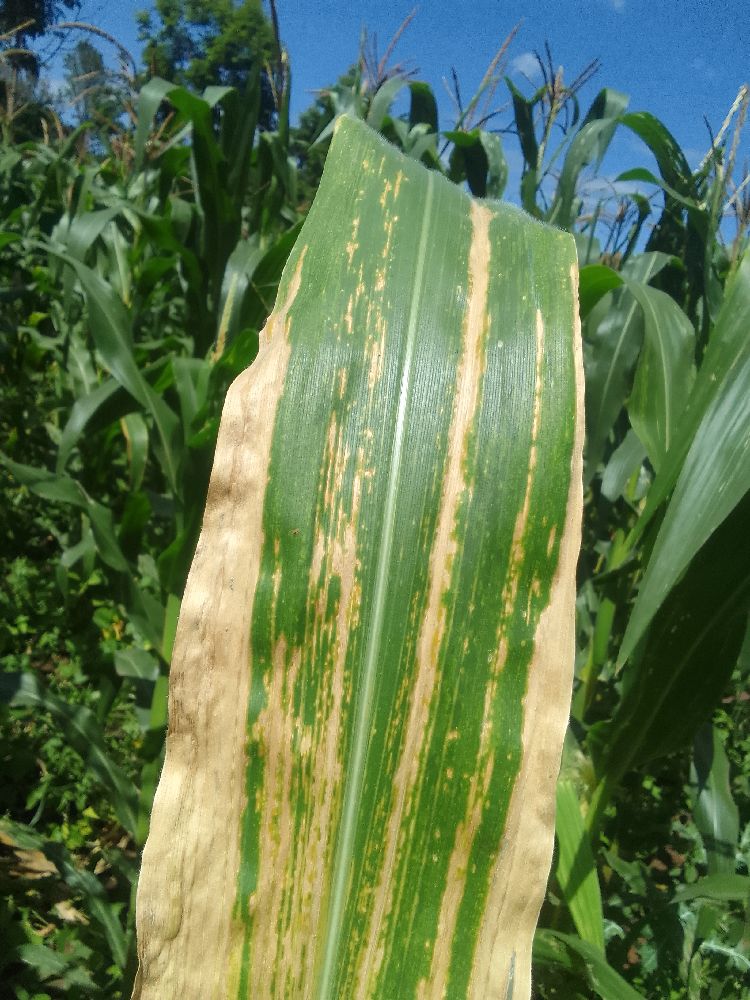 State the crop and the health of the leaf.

maize, maize lethal necrosis
